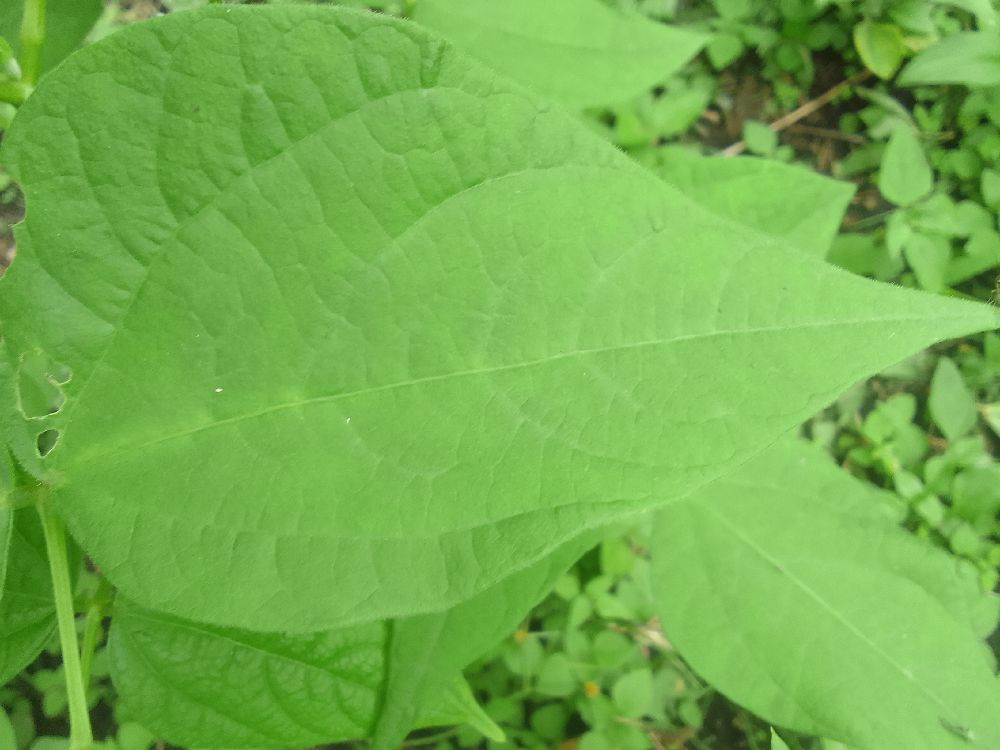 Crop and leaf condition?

common bean, healthy
